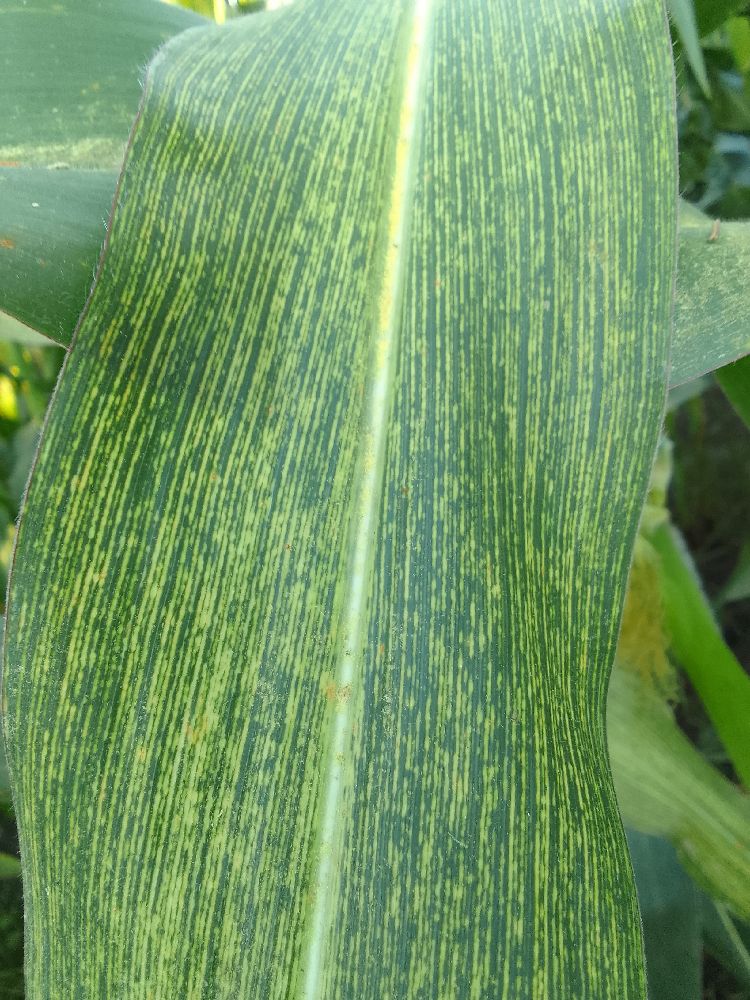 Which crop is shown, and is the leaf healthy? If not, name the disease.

maize, maize streak virus
